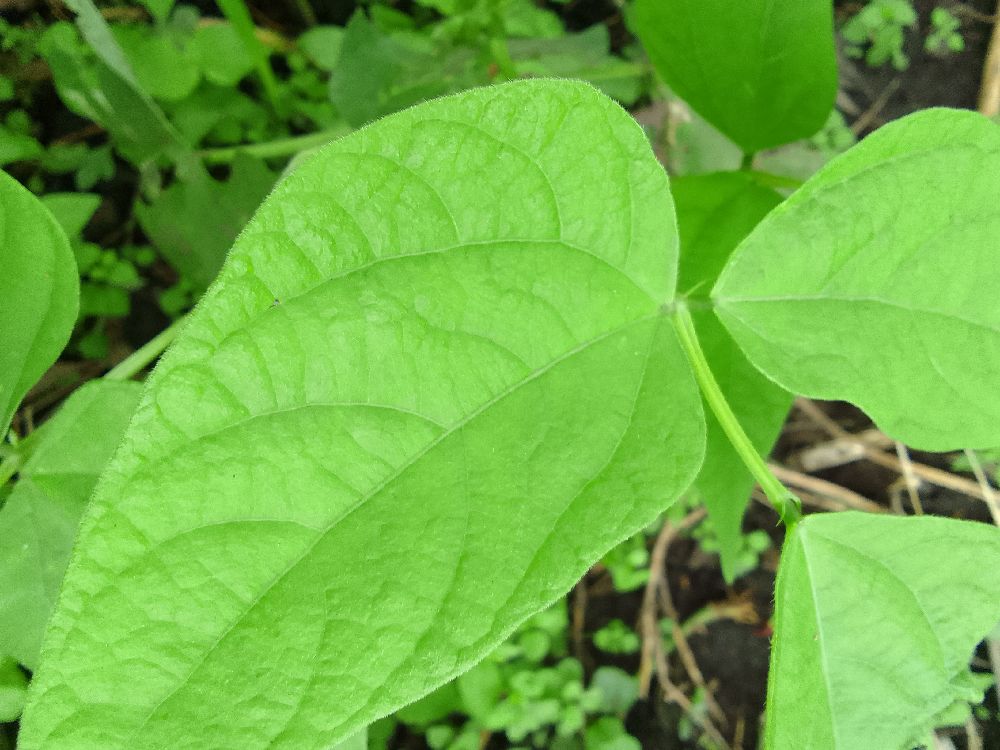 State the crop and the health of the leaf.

common bean, healthy
